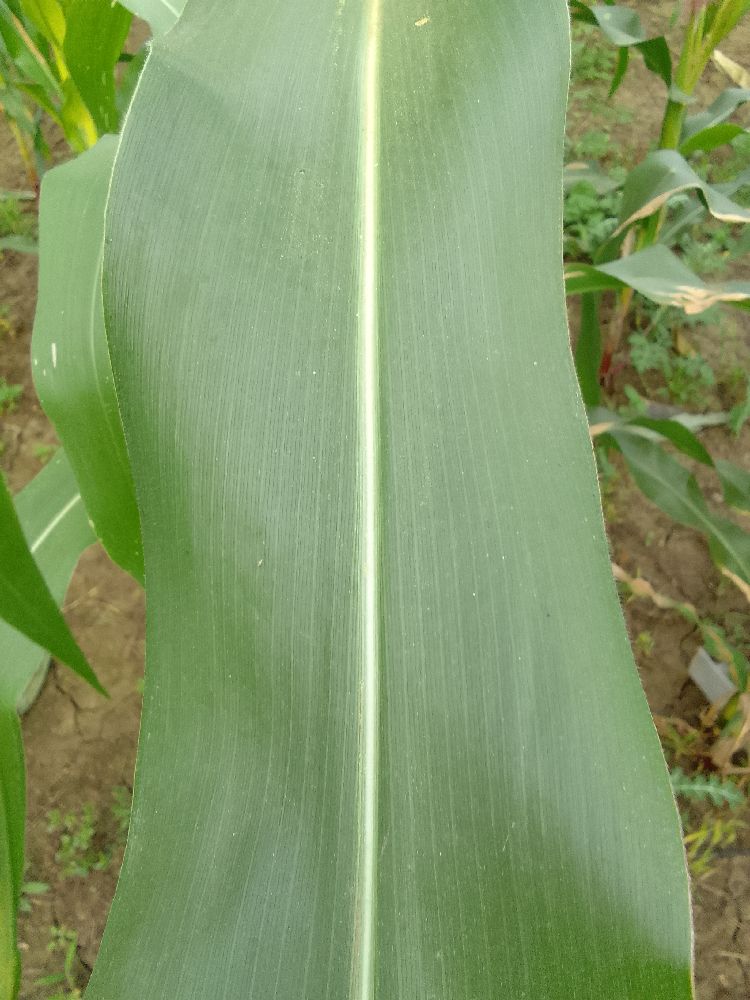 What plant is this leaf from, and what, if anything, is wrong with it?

maize, healthy
